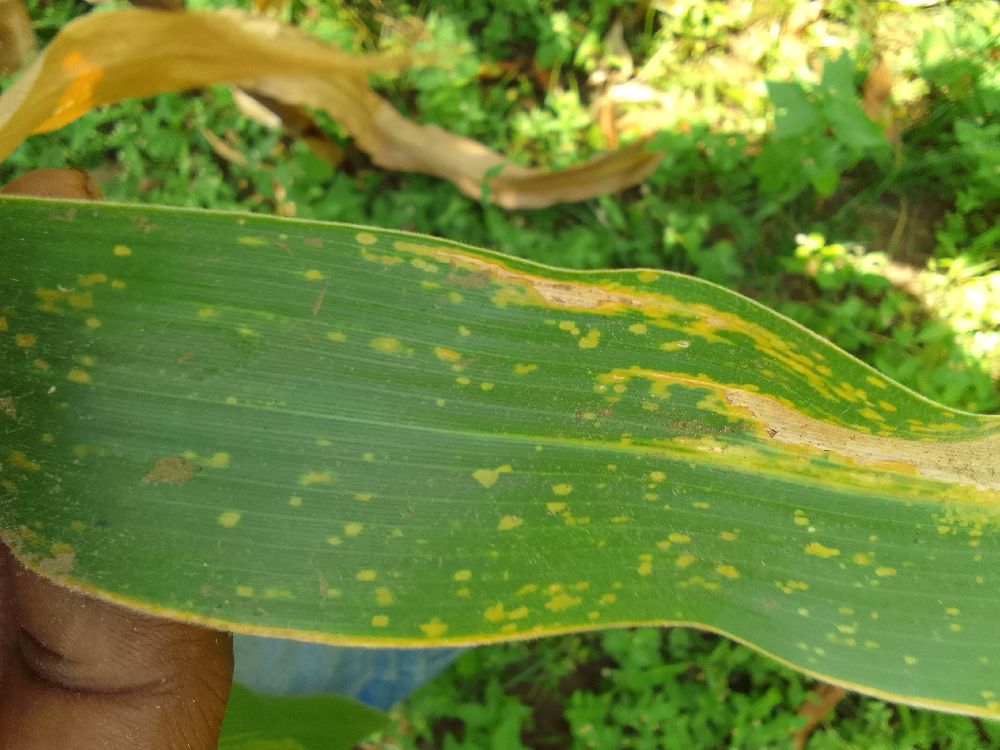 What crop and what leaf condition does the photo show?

maize, maize lethal necrosis
